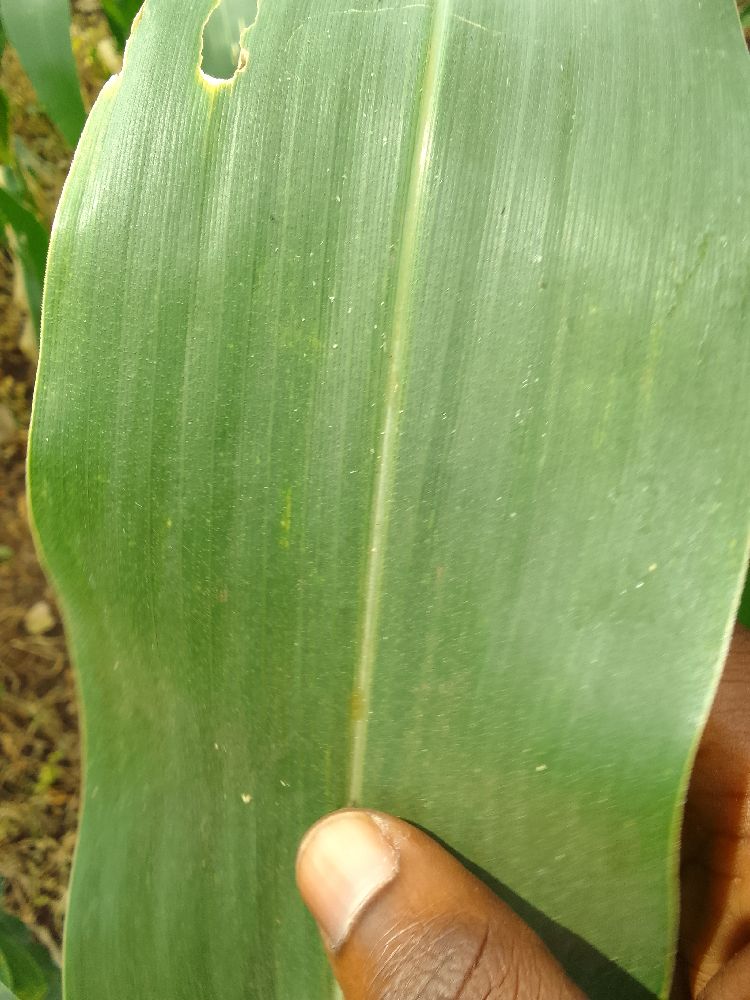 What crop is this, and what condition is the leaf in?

maize, healthy
